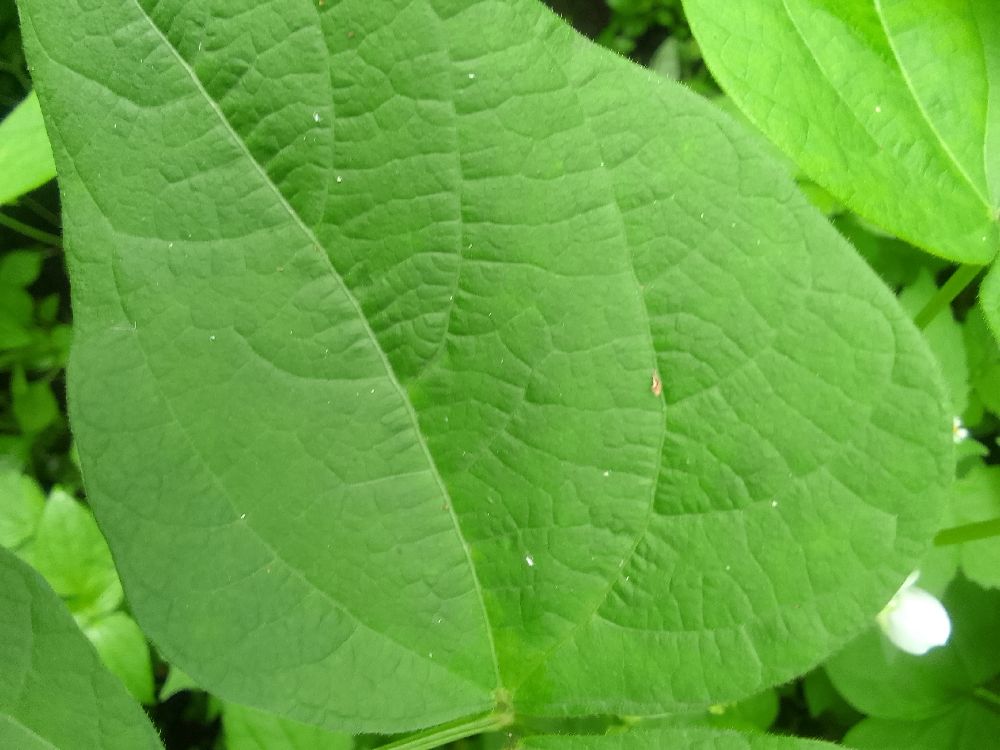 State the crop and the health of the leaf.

common bean, healthy
